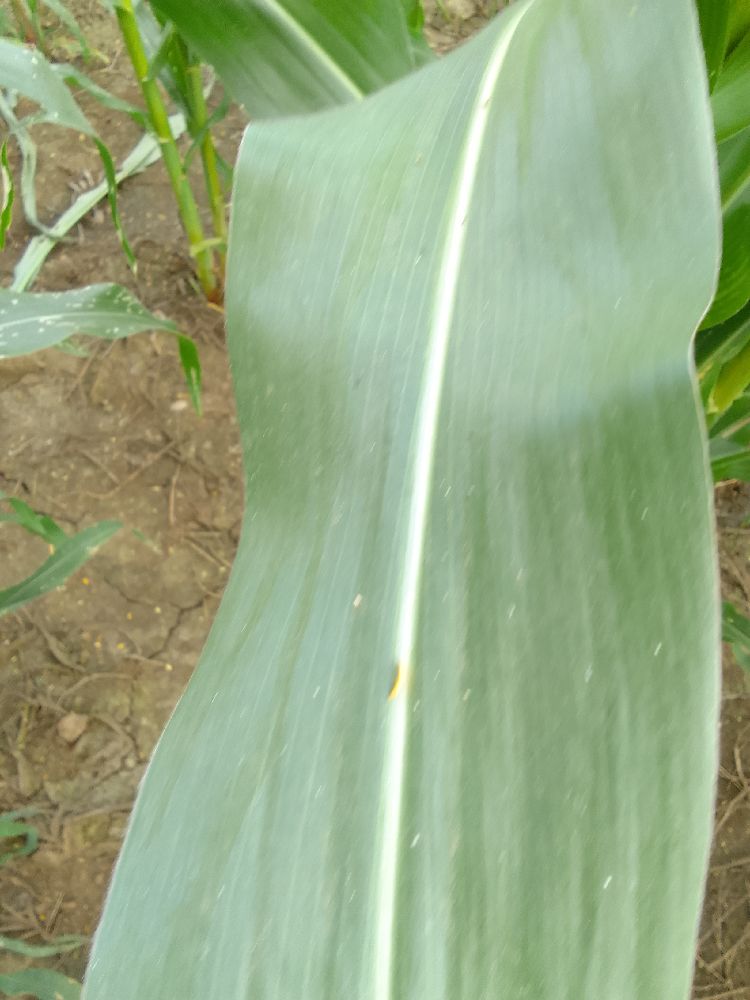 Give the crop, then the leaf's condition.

maize, healthy
